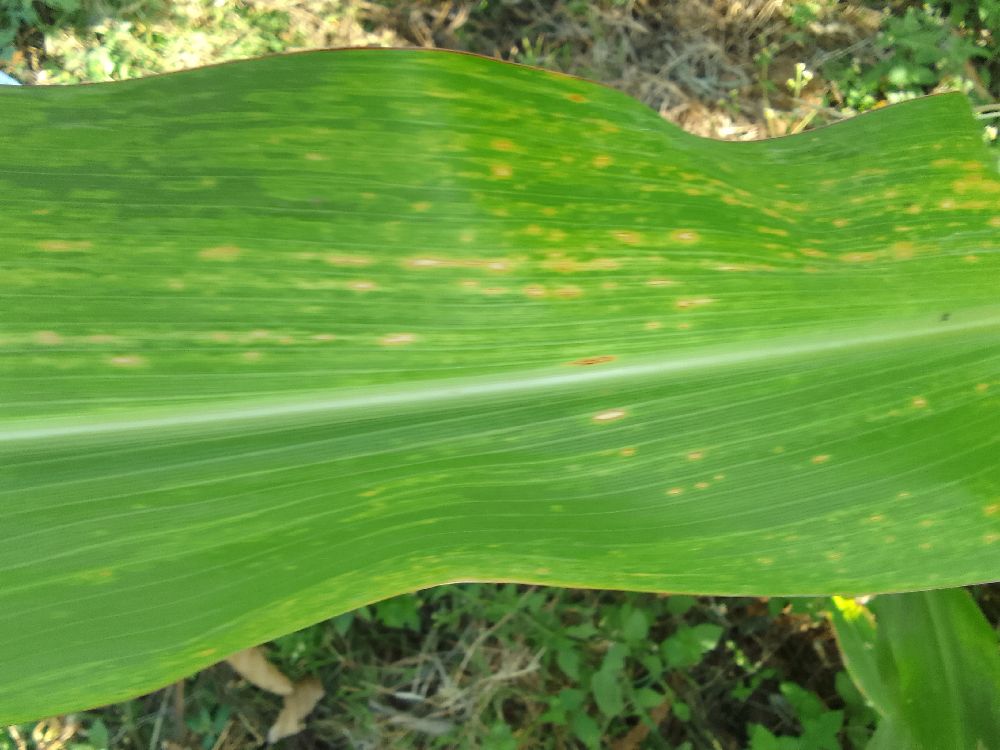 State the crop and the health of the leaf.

maize, maize lethal necrosis
